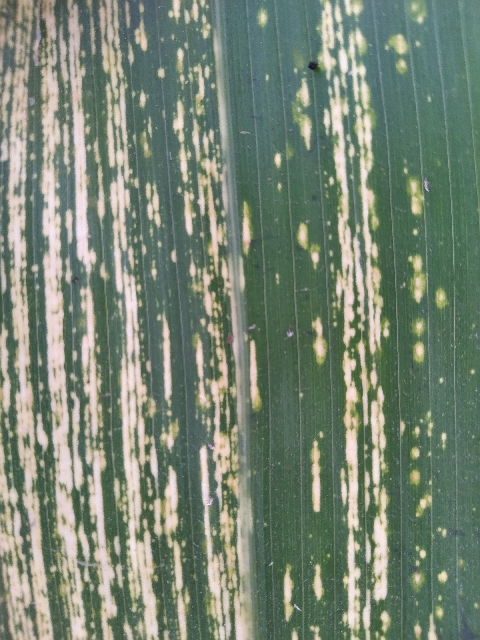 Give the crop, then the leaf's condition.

maize, maize streak virus
